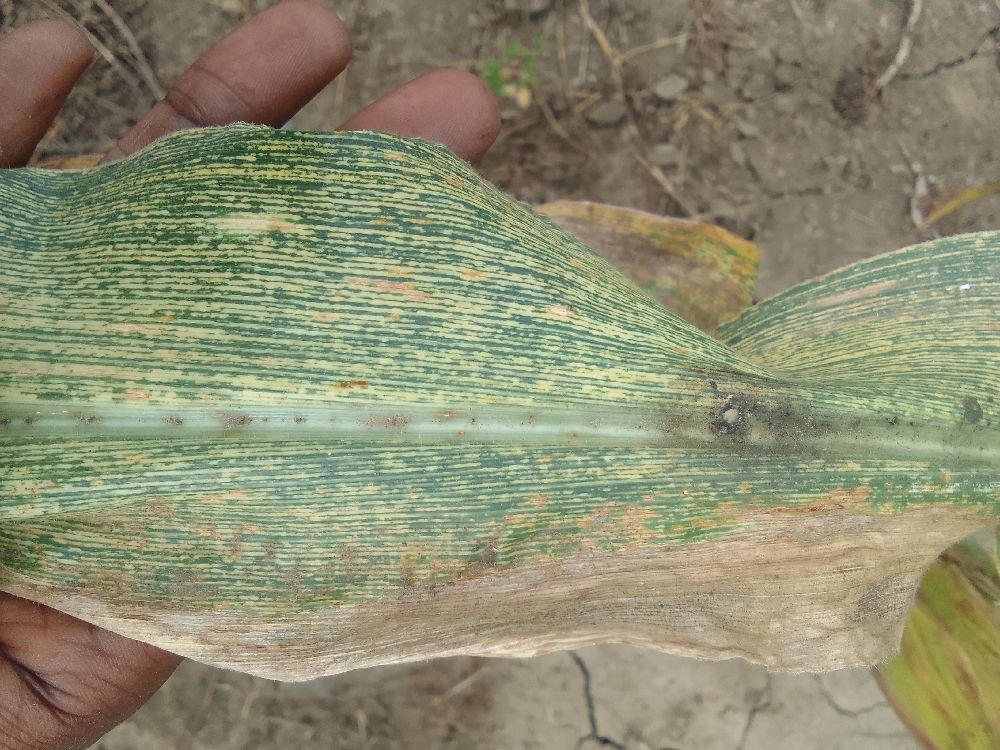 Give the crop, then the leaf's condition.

maize, maize streak virus
